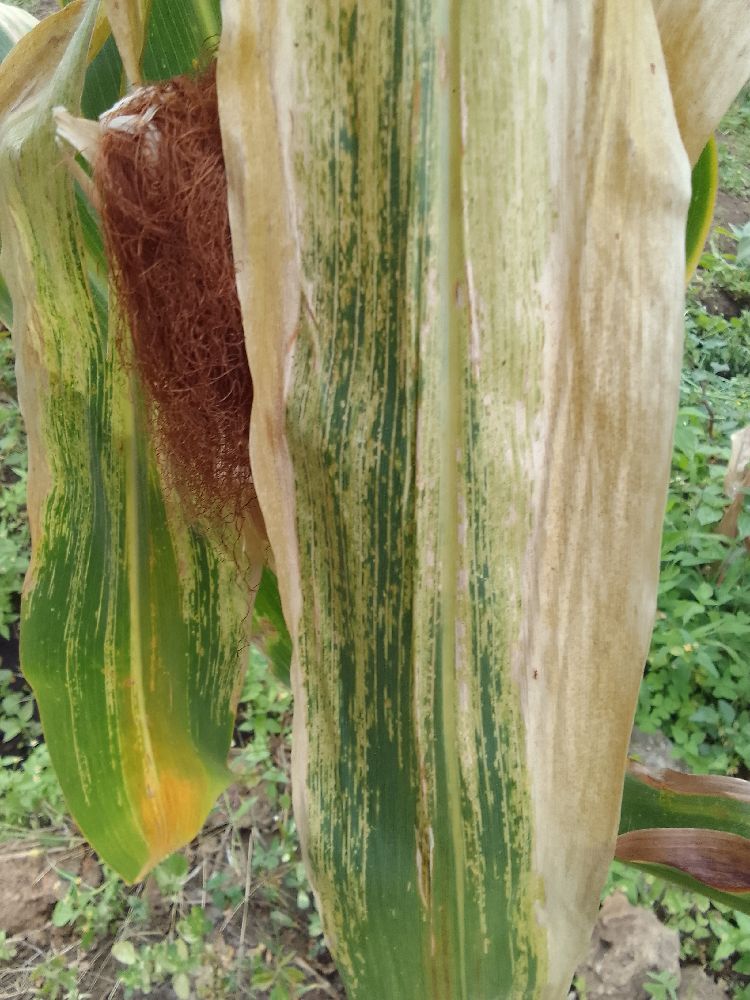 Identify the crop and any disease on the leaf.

maize, maize lethal necrosis
